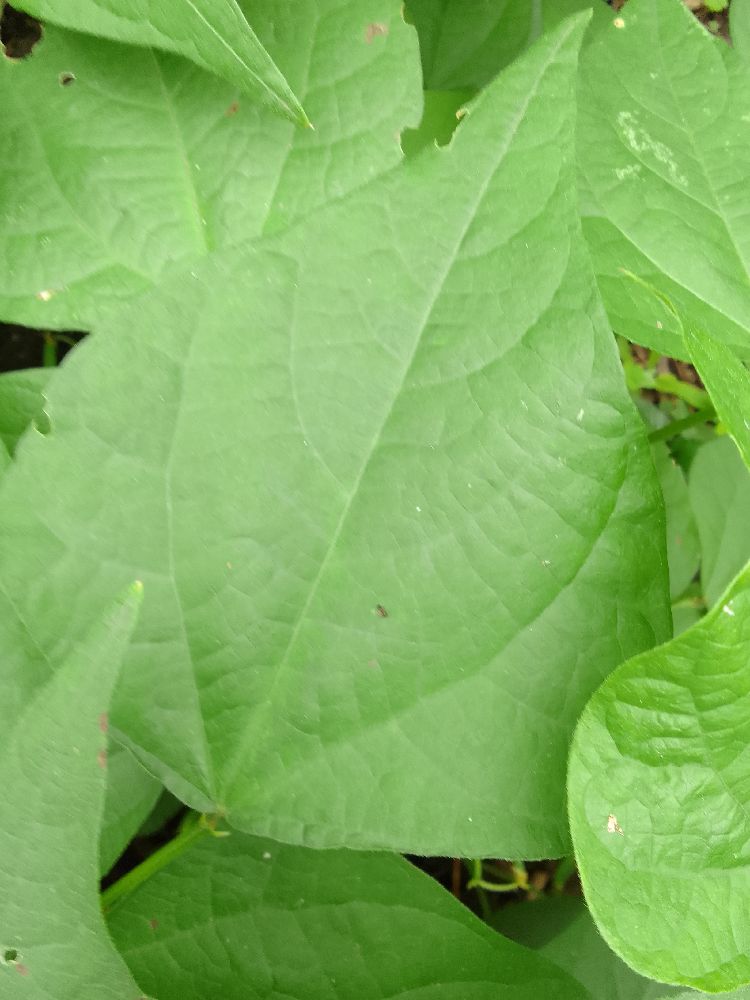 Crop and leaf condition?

common bean, healthy
